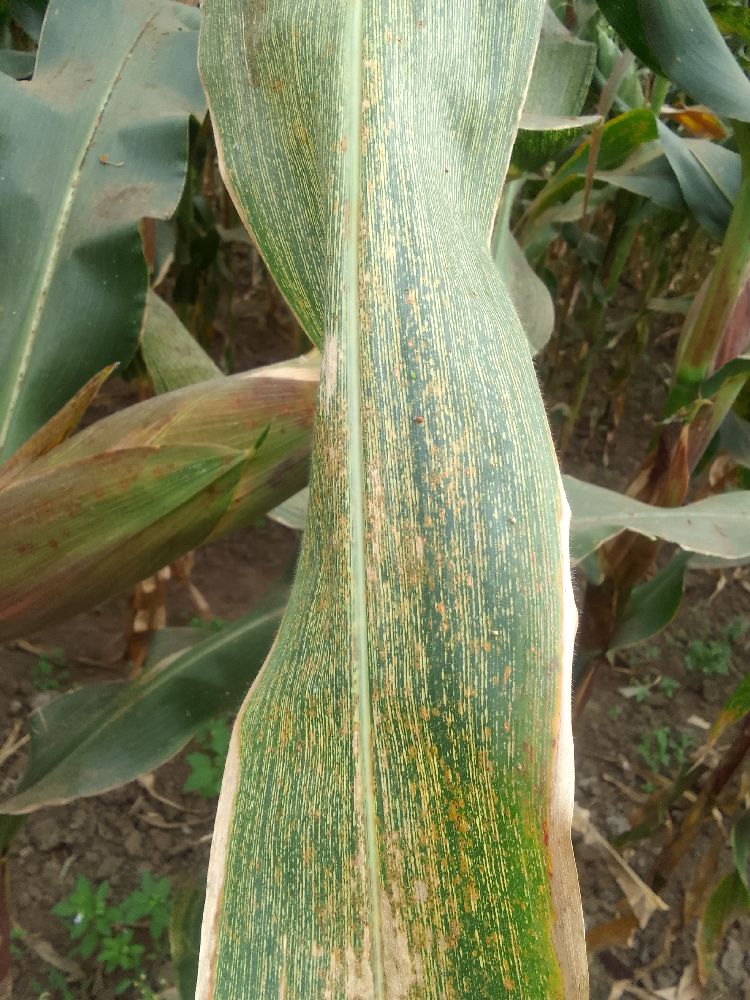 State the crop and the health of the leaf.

maize, maize streak virus
